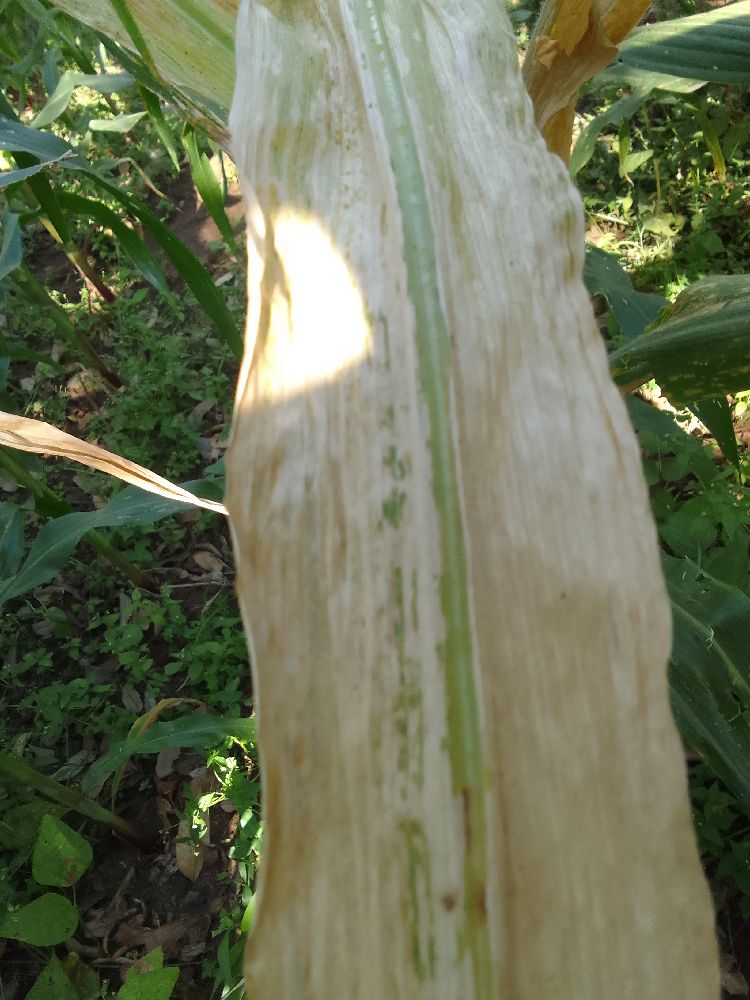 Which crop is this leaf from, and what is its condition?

maize, maize lethal necrosis
